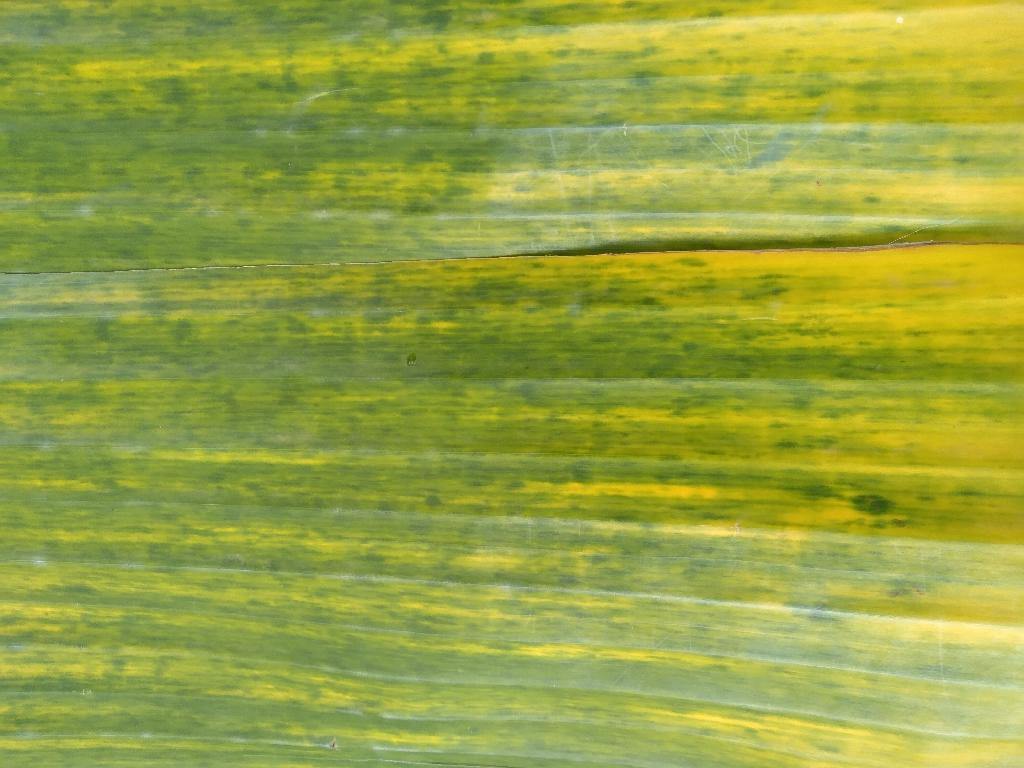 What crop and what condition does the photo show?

banana, fusarium wilt race 1
